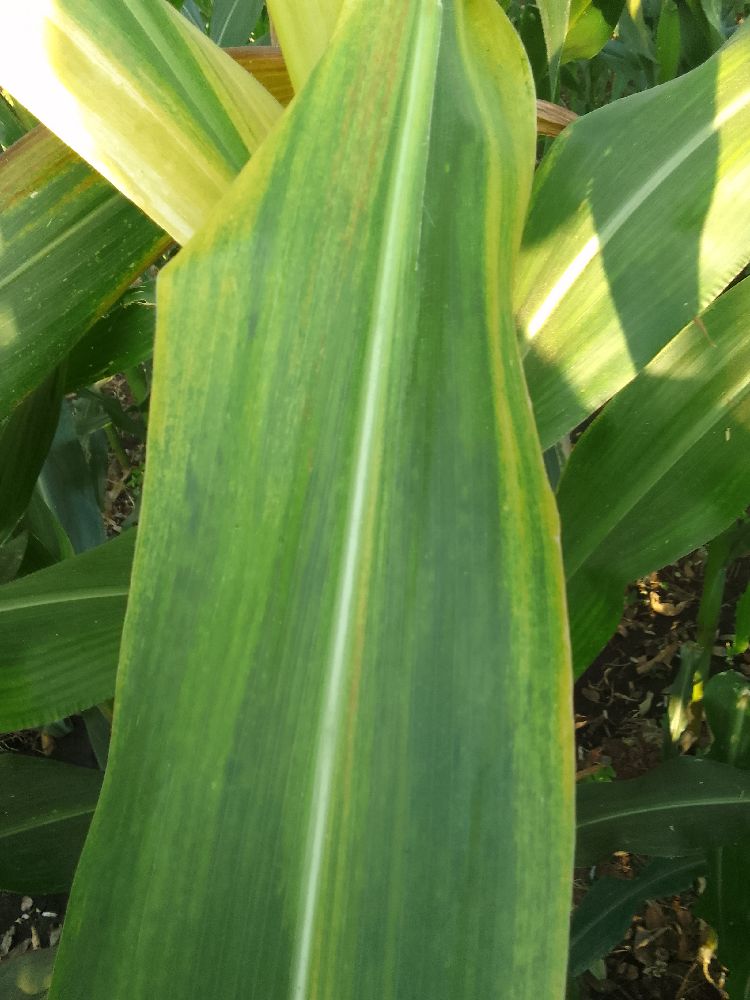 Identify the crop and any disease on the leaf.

maize, maize lethal necrosis
